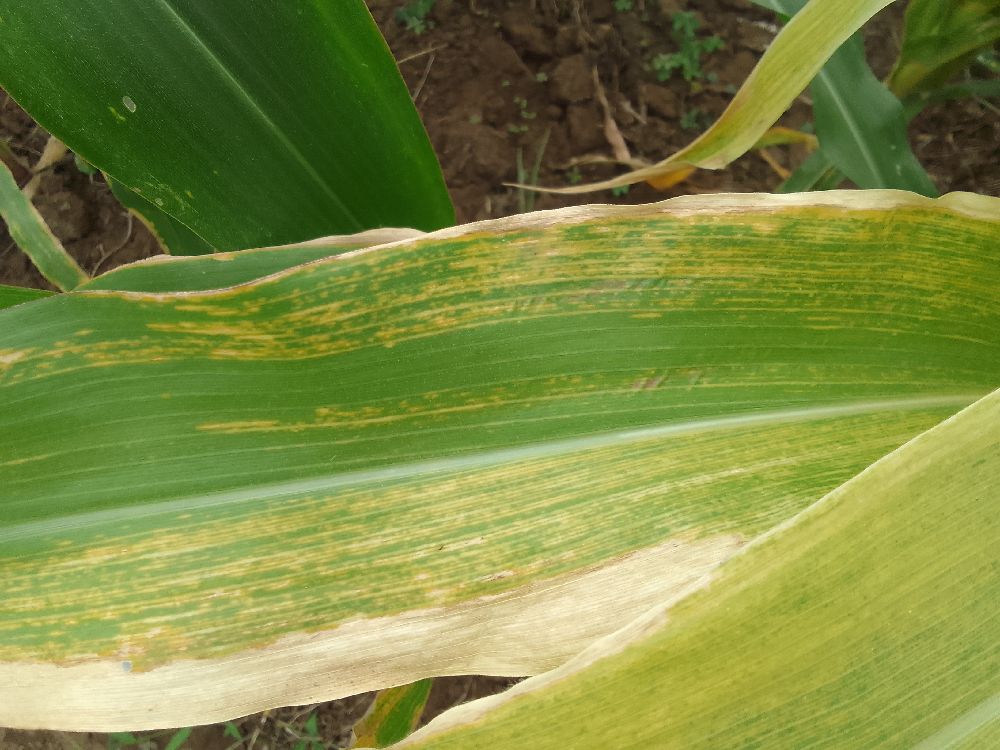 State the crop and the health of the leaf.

maize, maize lethal necrosis
